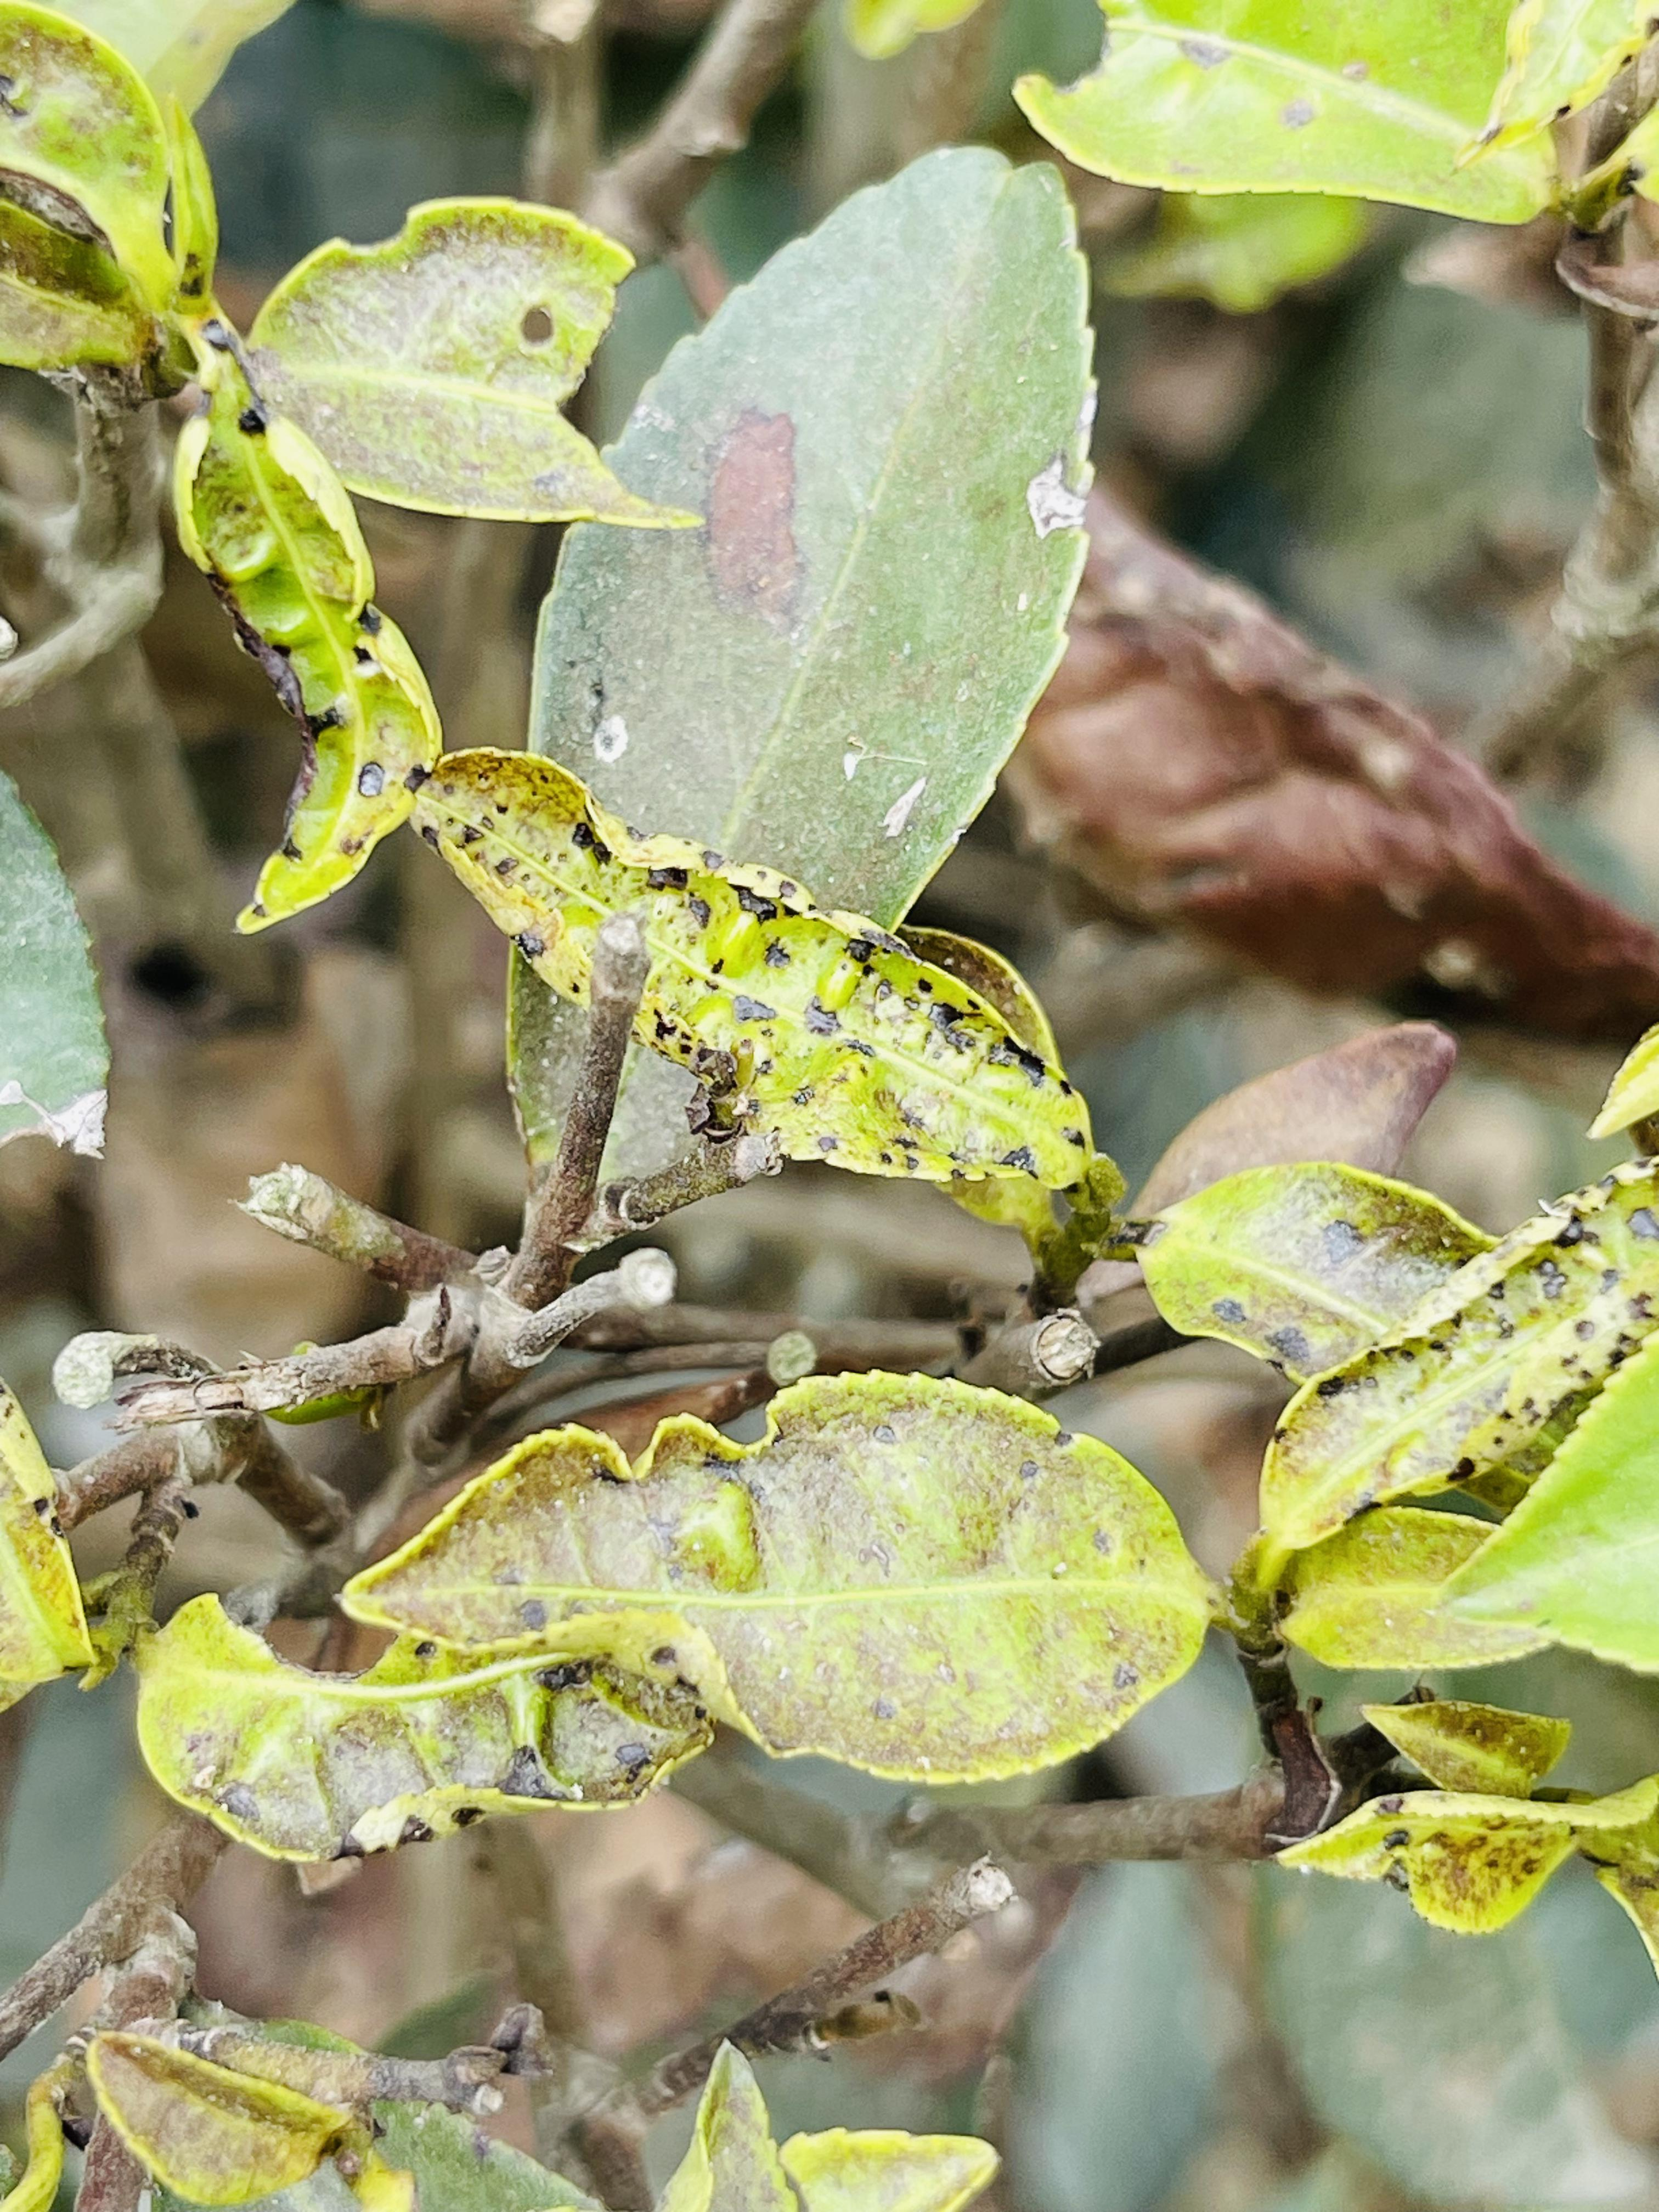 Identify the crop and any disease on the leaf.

tea, helopeltis
